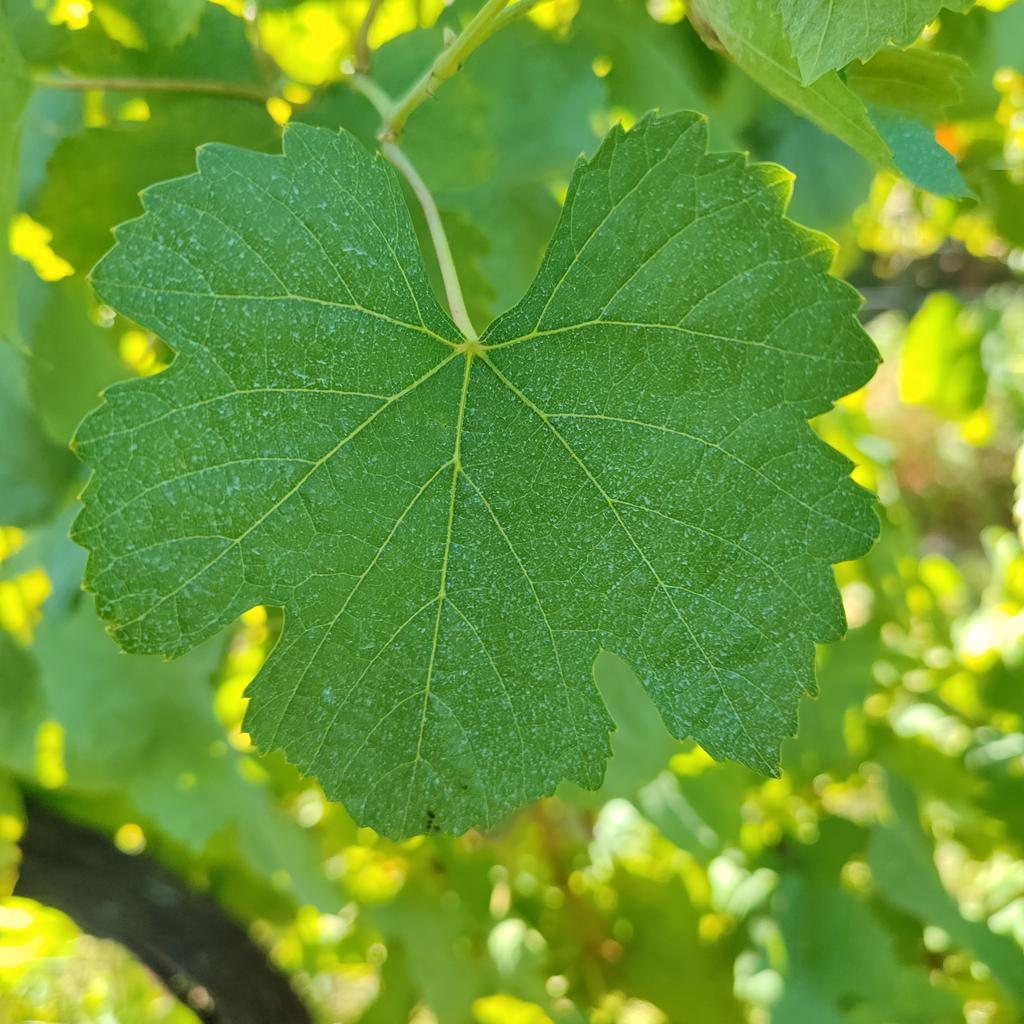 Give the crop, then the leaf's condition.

grapevine, healthy
